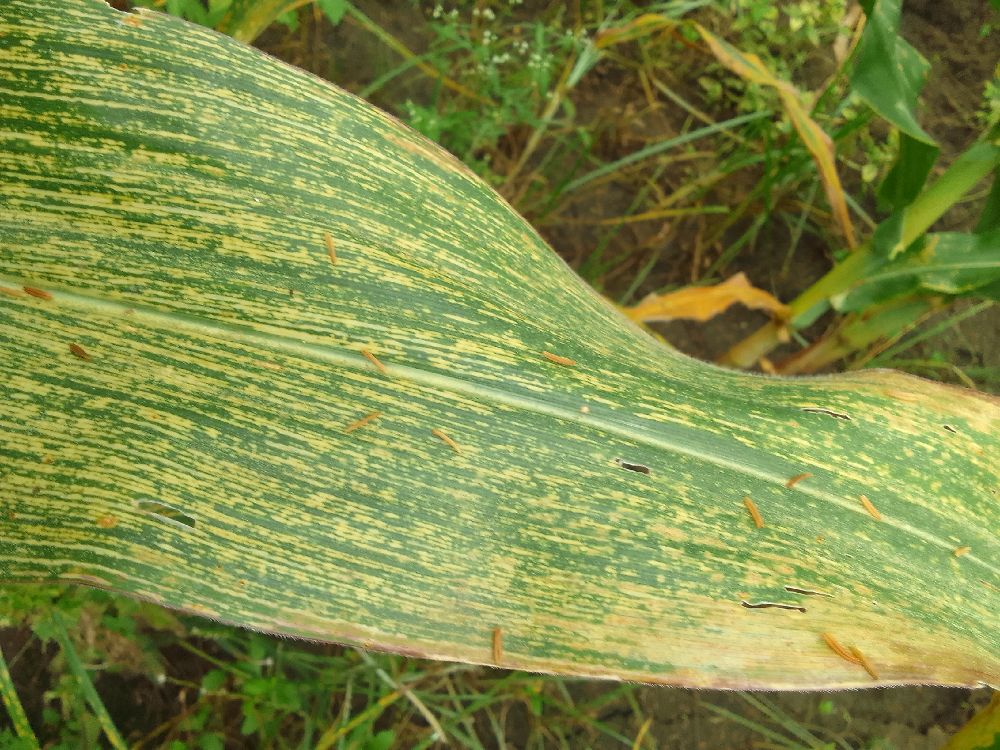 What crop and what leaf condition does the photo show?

maize, maize streak virus
